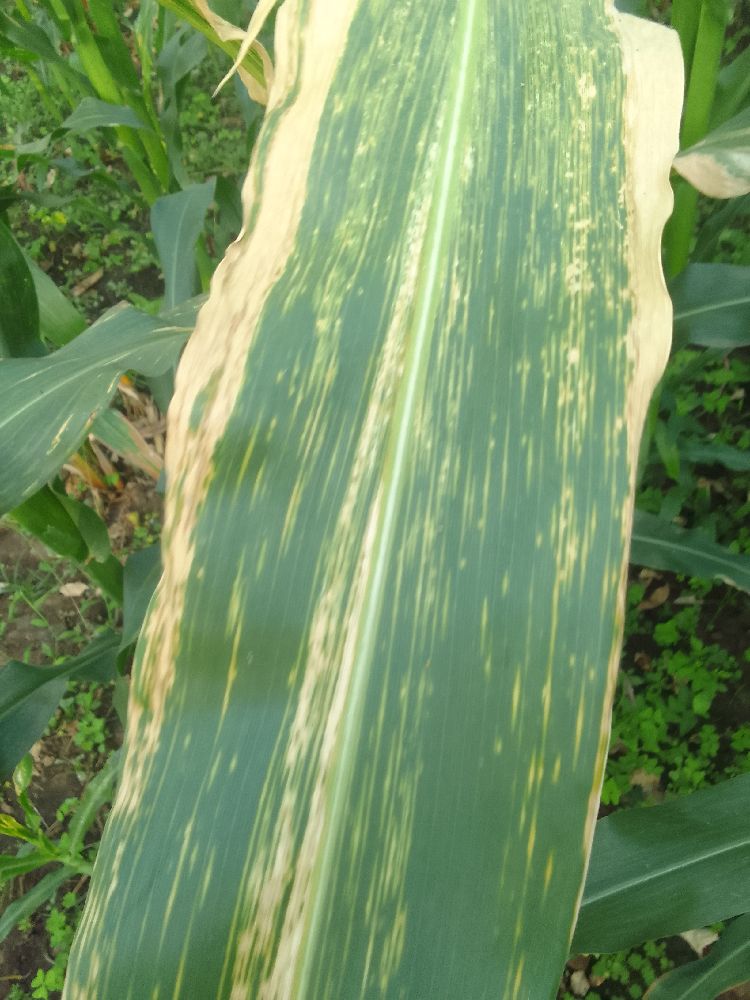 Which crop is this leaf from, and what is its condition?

maize, maize lethal necrosis
